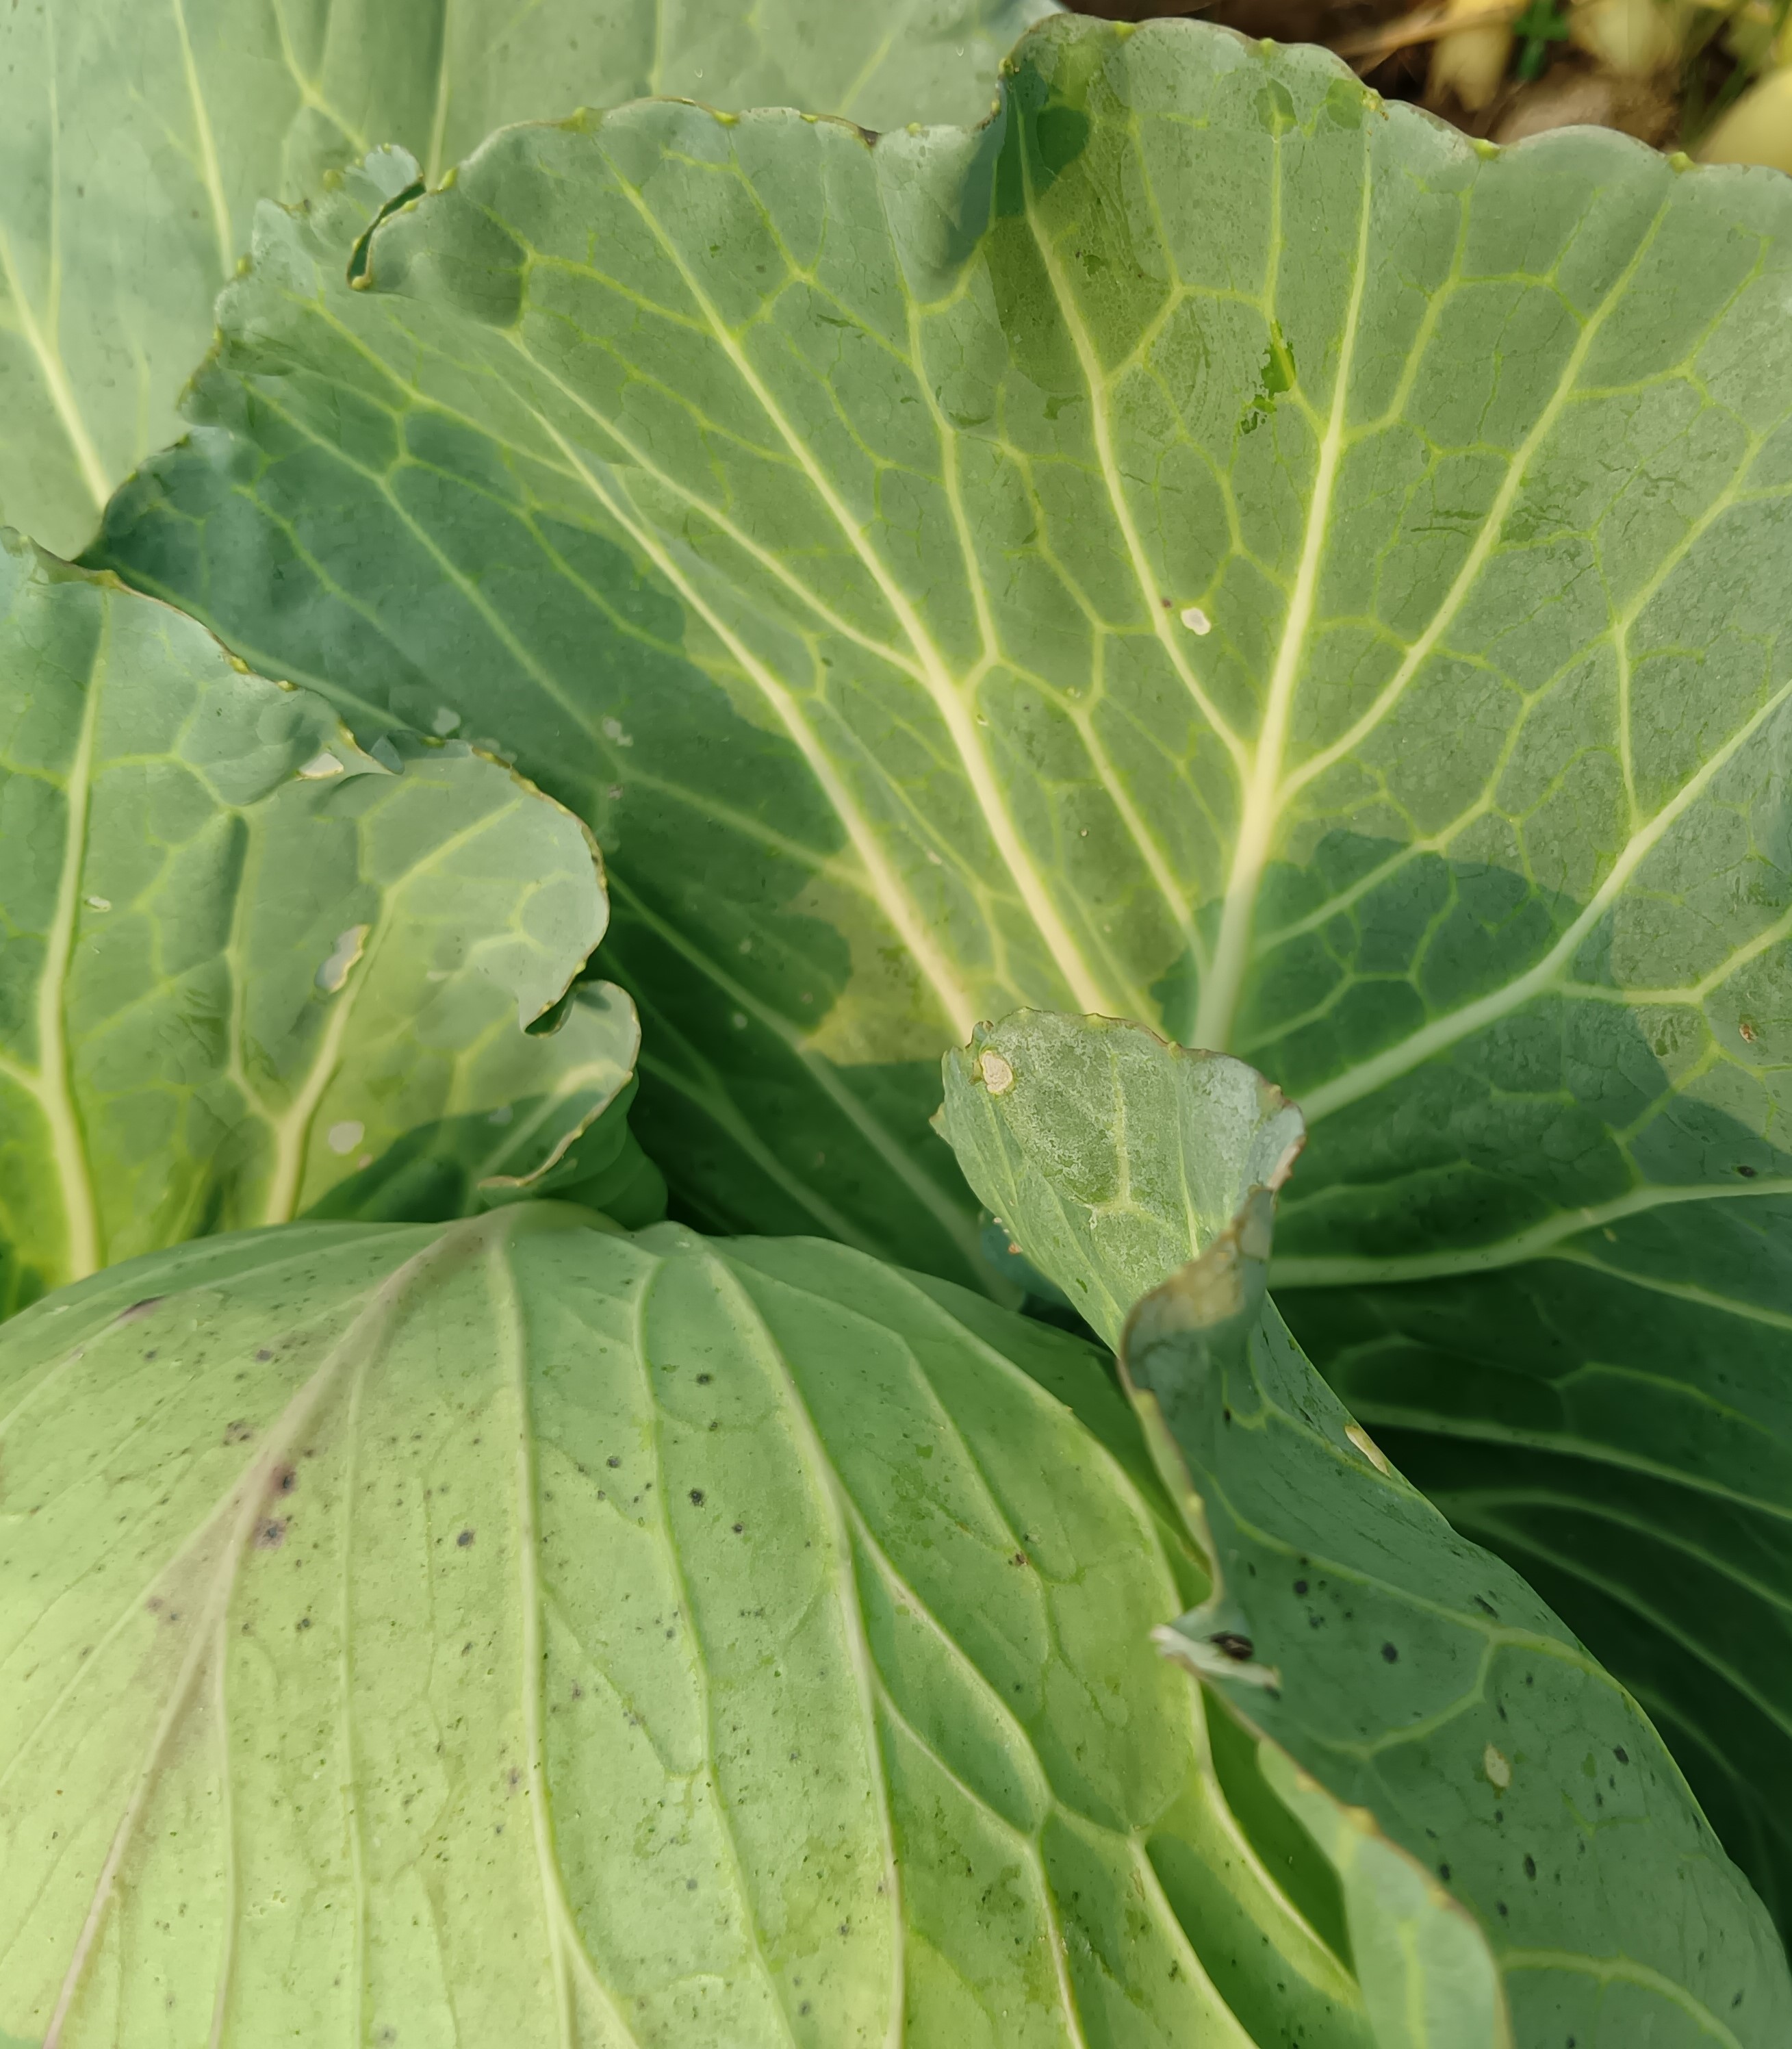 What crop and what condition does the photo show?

cabbage, healthy
